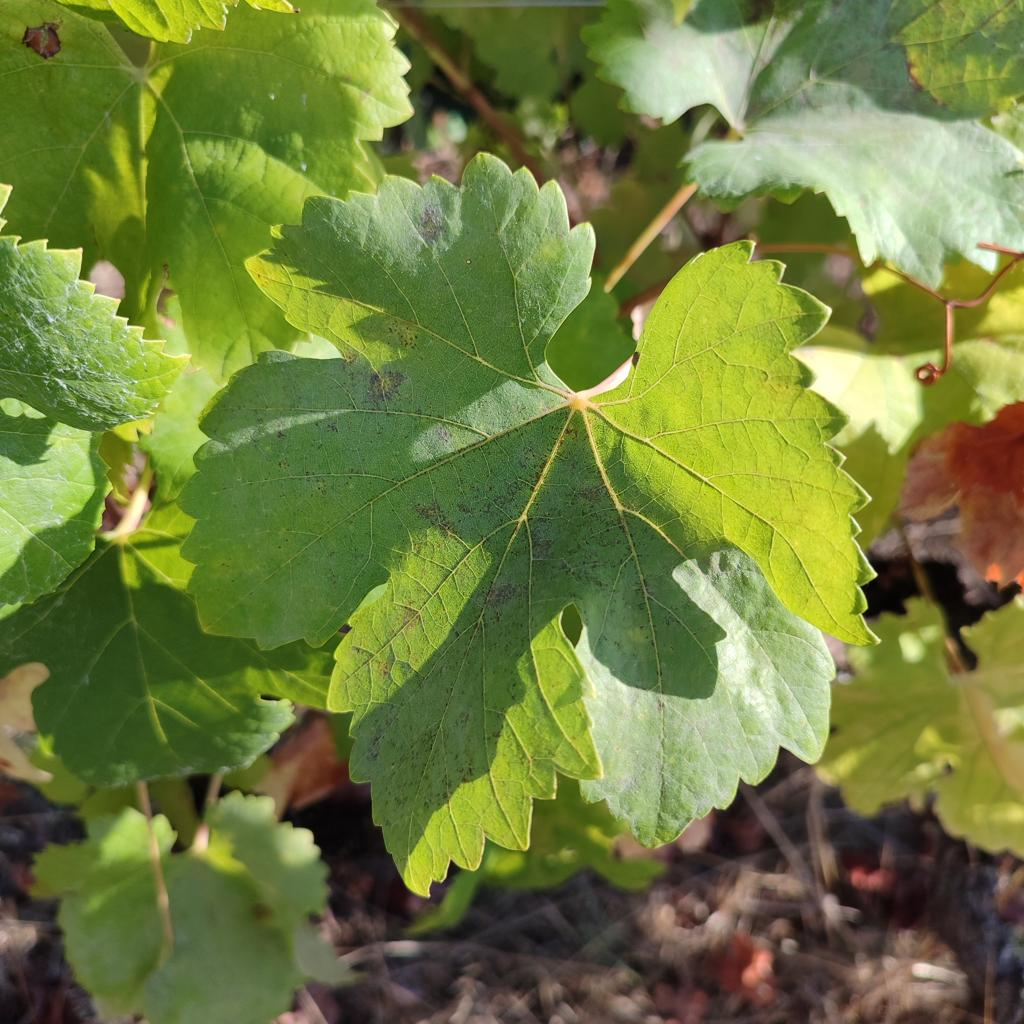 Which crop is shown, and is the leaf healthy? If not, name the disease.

grapevine, powdery mildew
